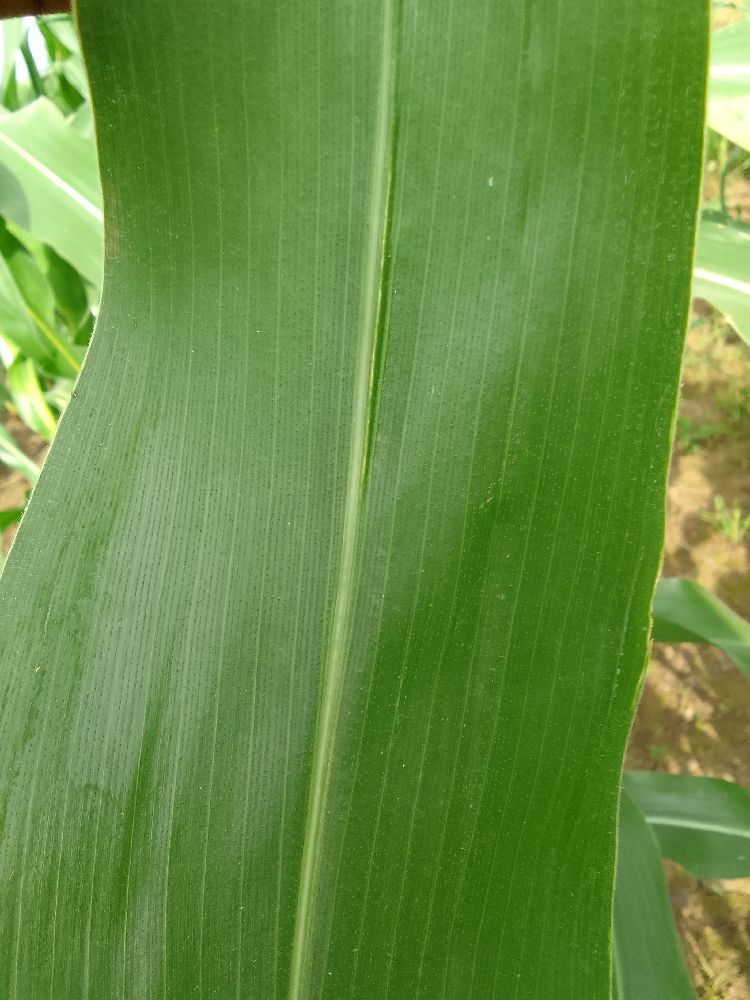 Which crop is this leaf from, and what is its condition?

maize, healthy
